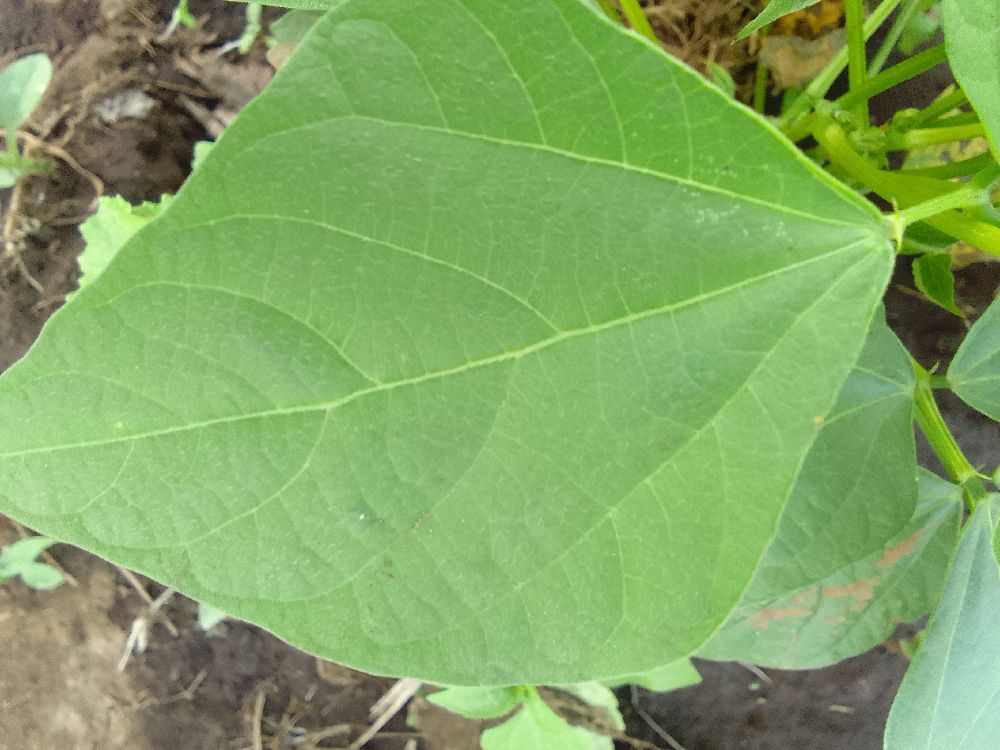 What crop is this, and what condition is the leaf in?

common bean, healthy
